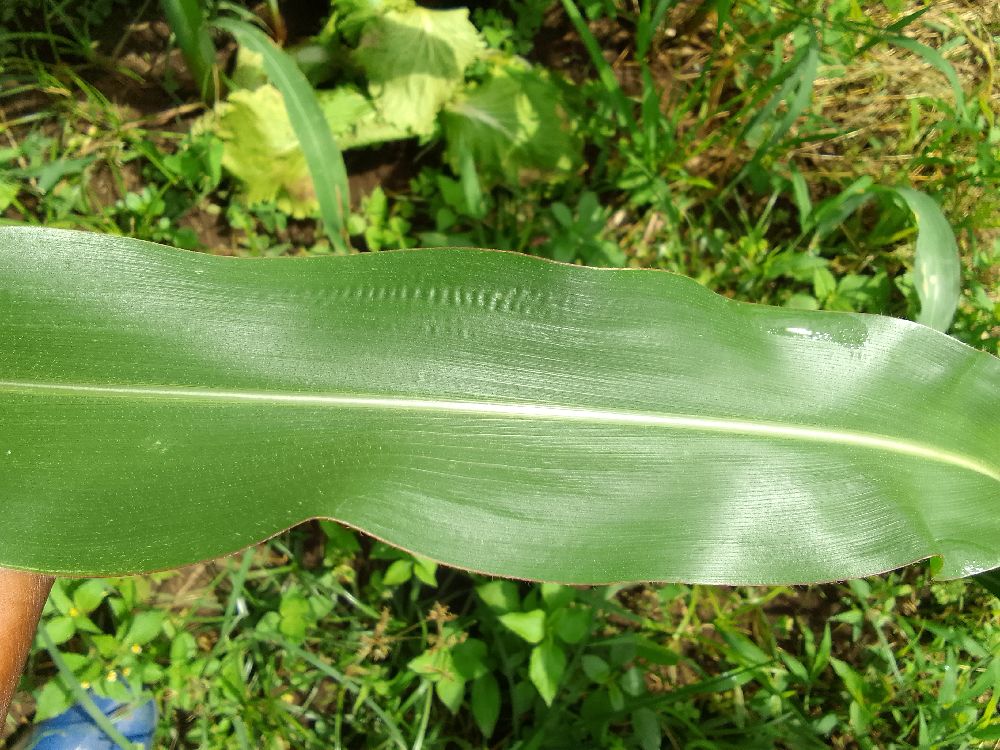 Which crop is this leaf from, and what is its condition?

maize, healthy
